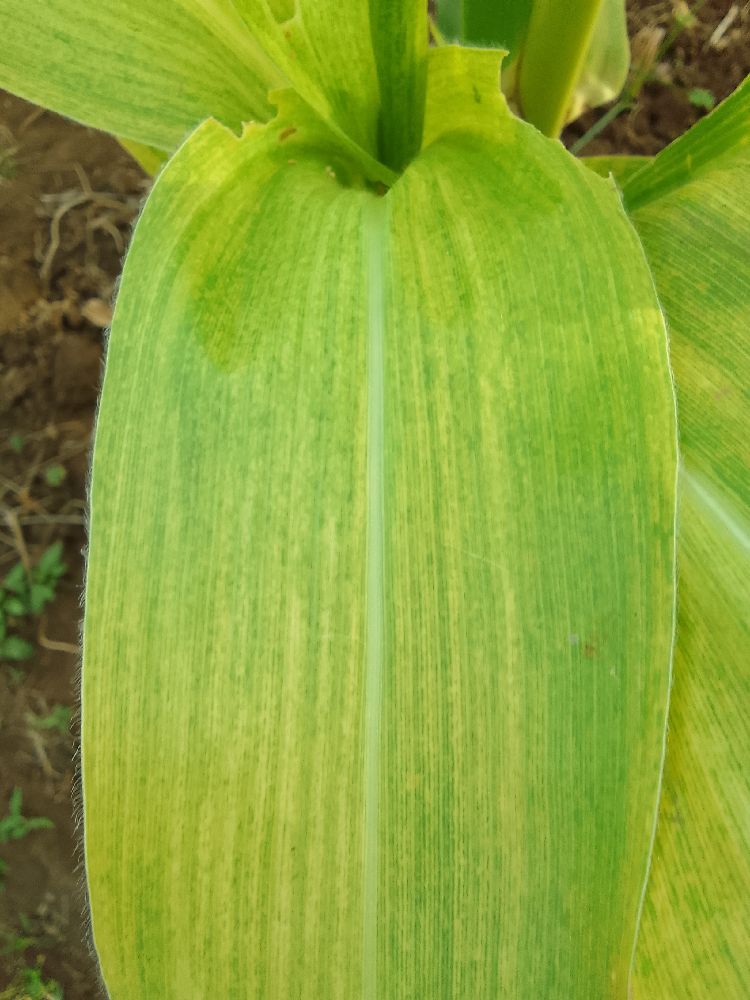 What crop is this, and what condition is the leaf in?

maize, maize lethal necrosis
